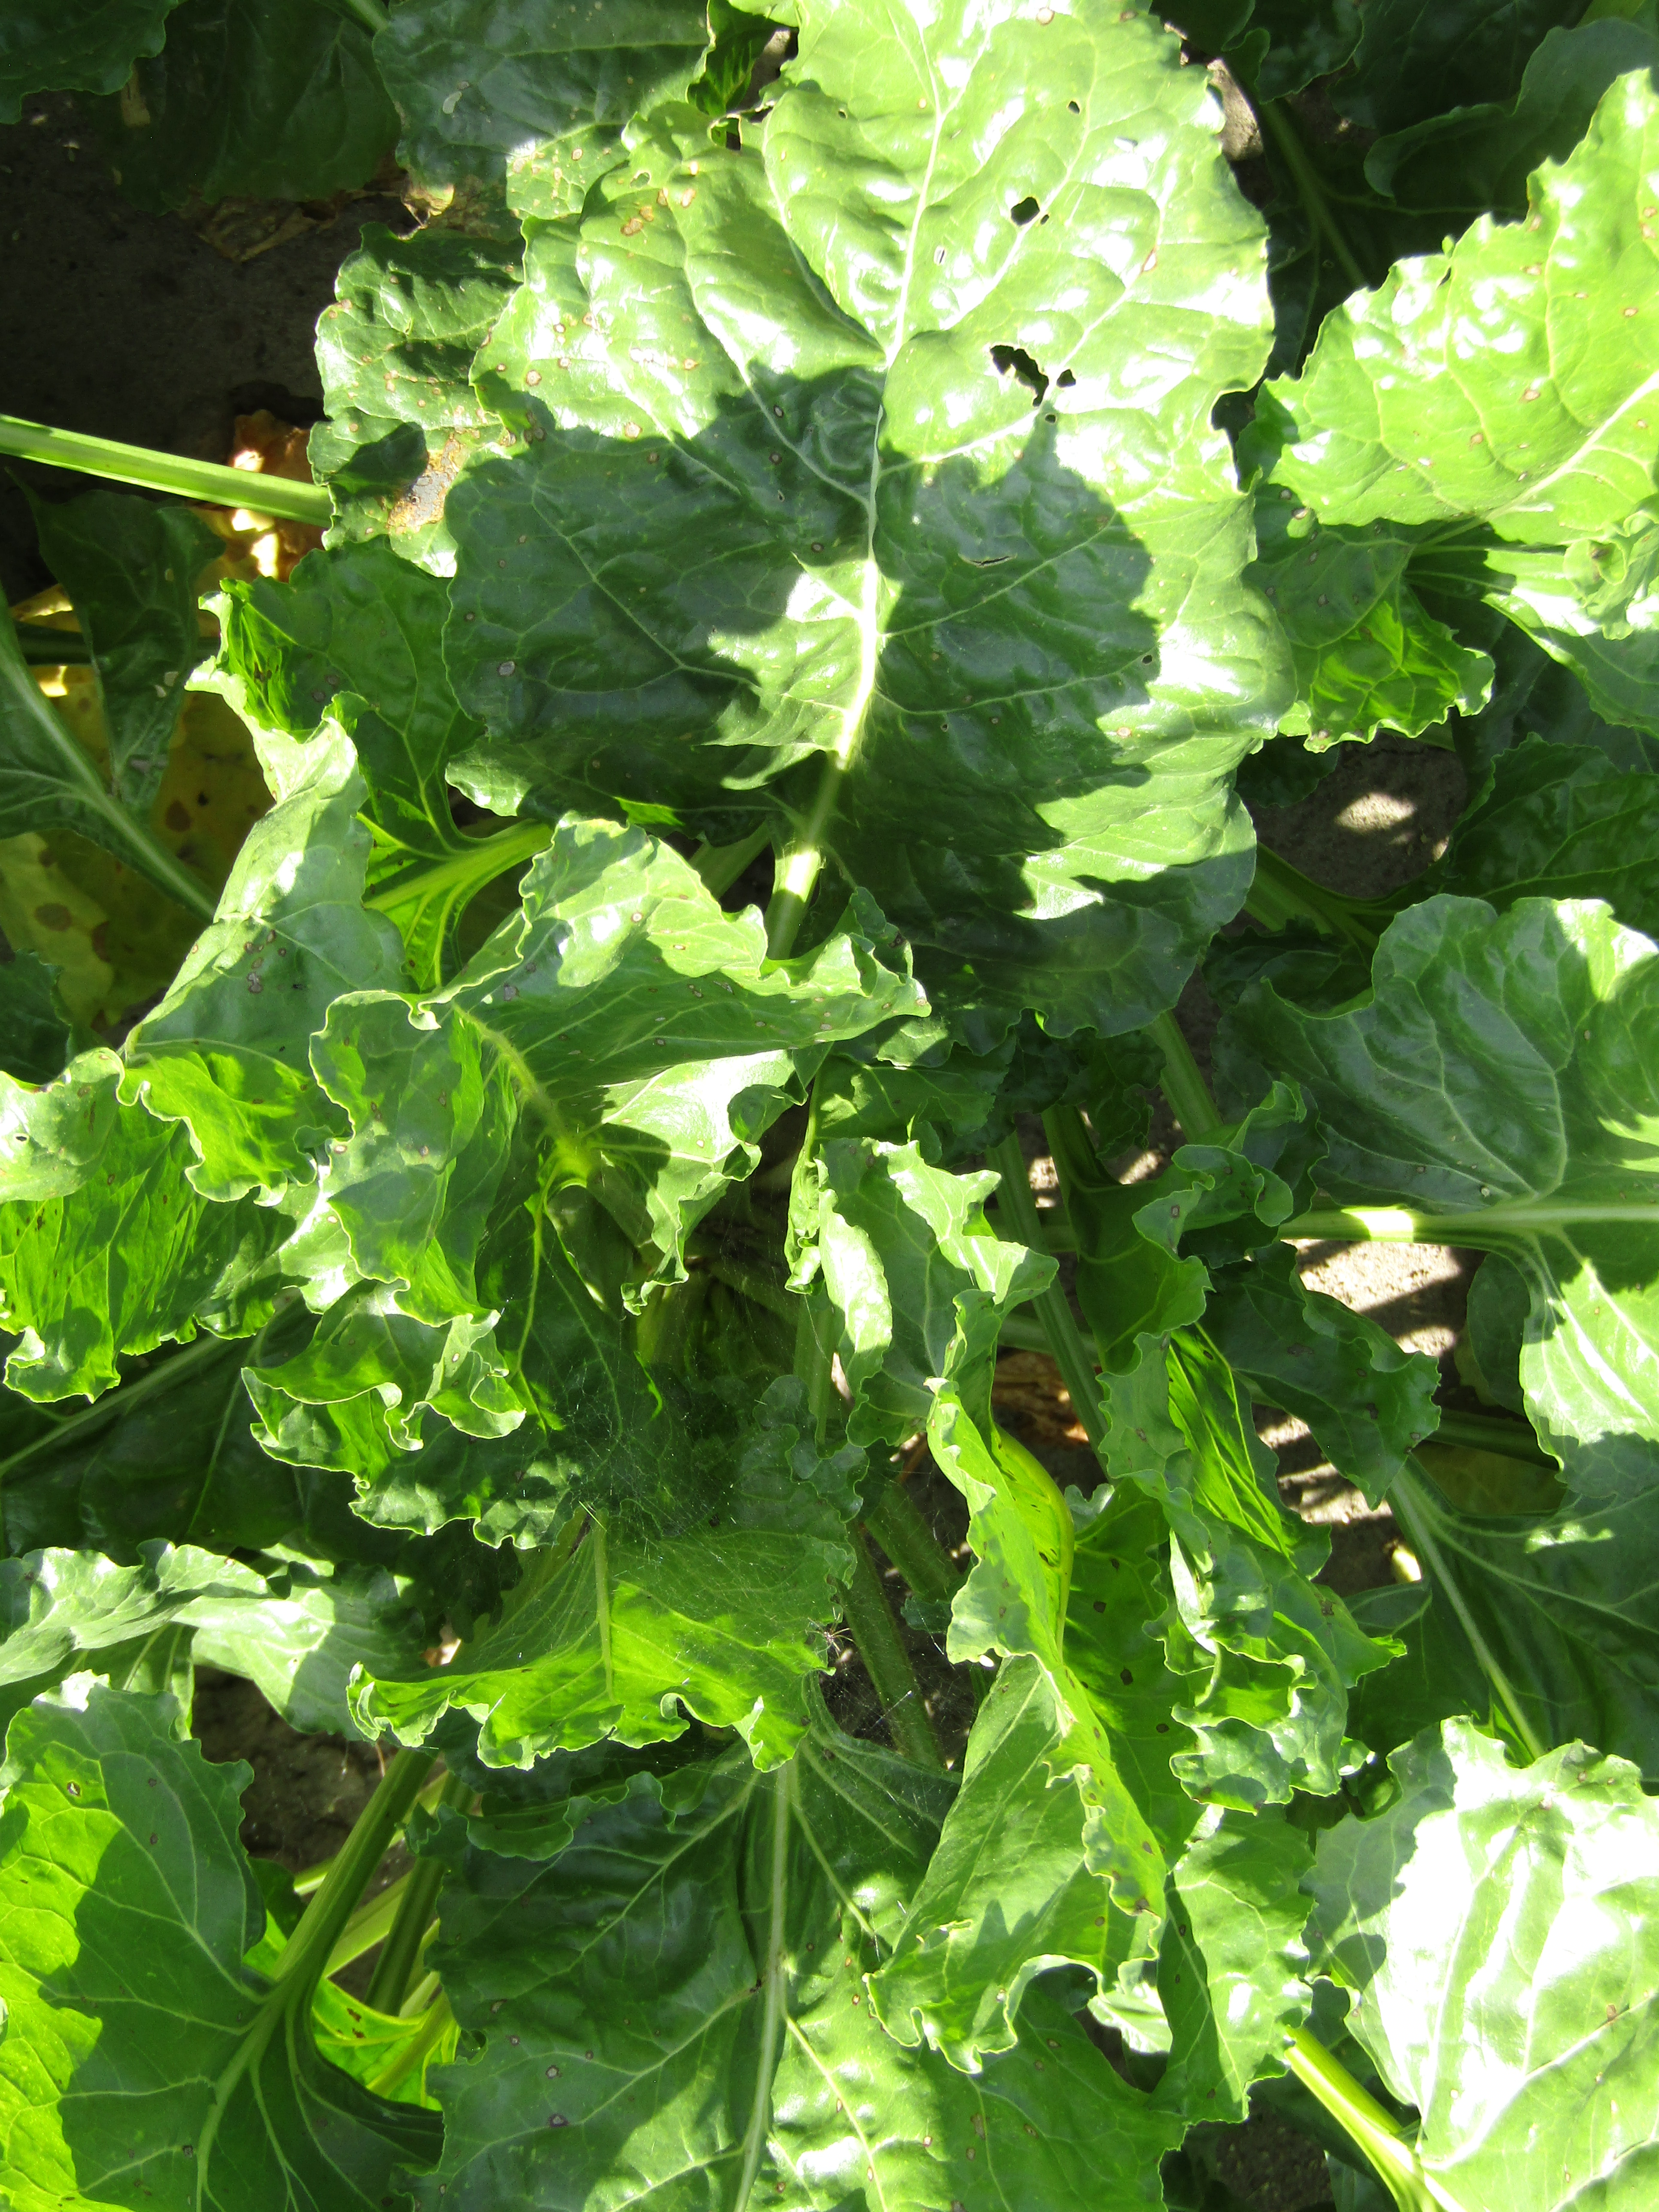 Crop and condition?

beet, cercospora
